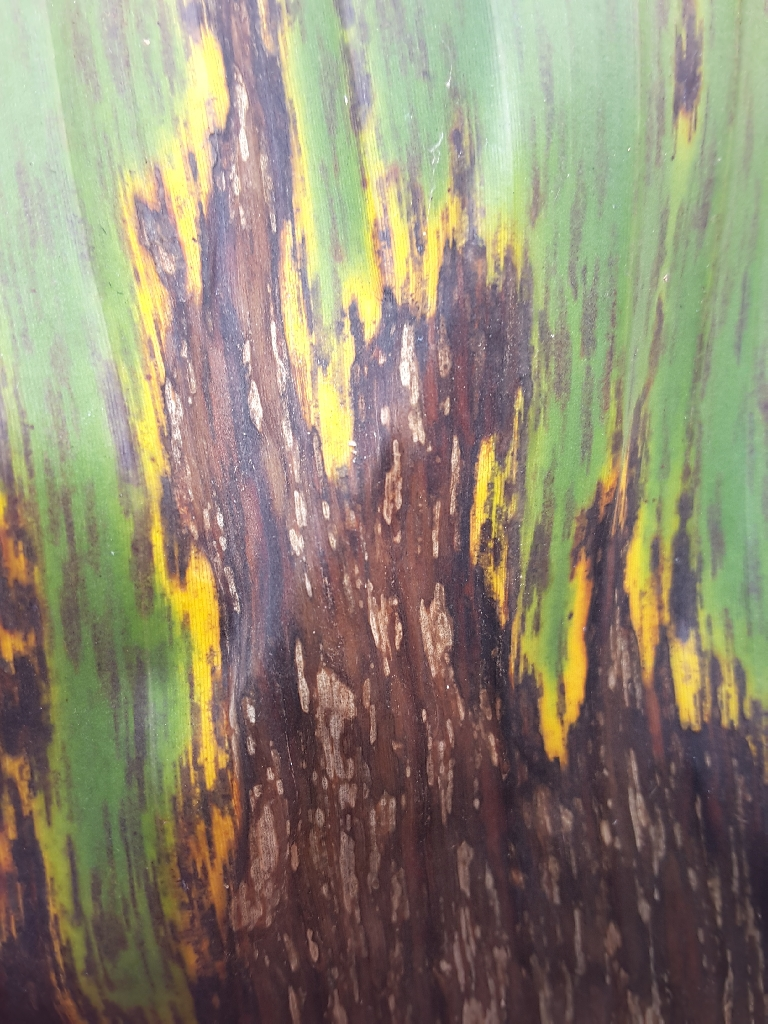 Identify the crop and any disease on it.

banana, black sigatoka
